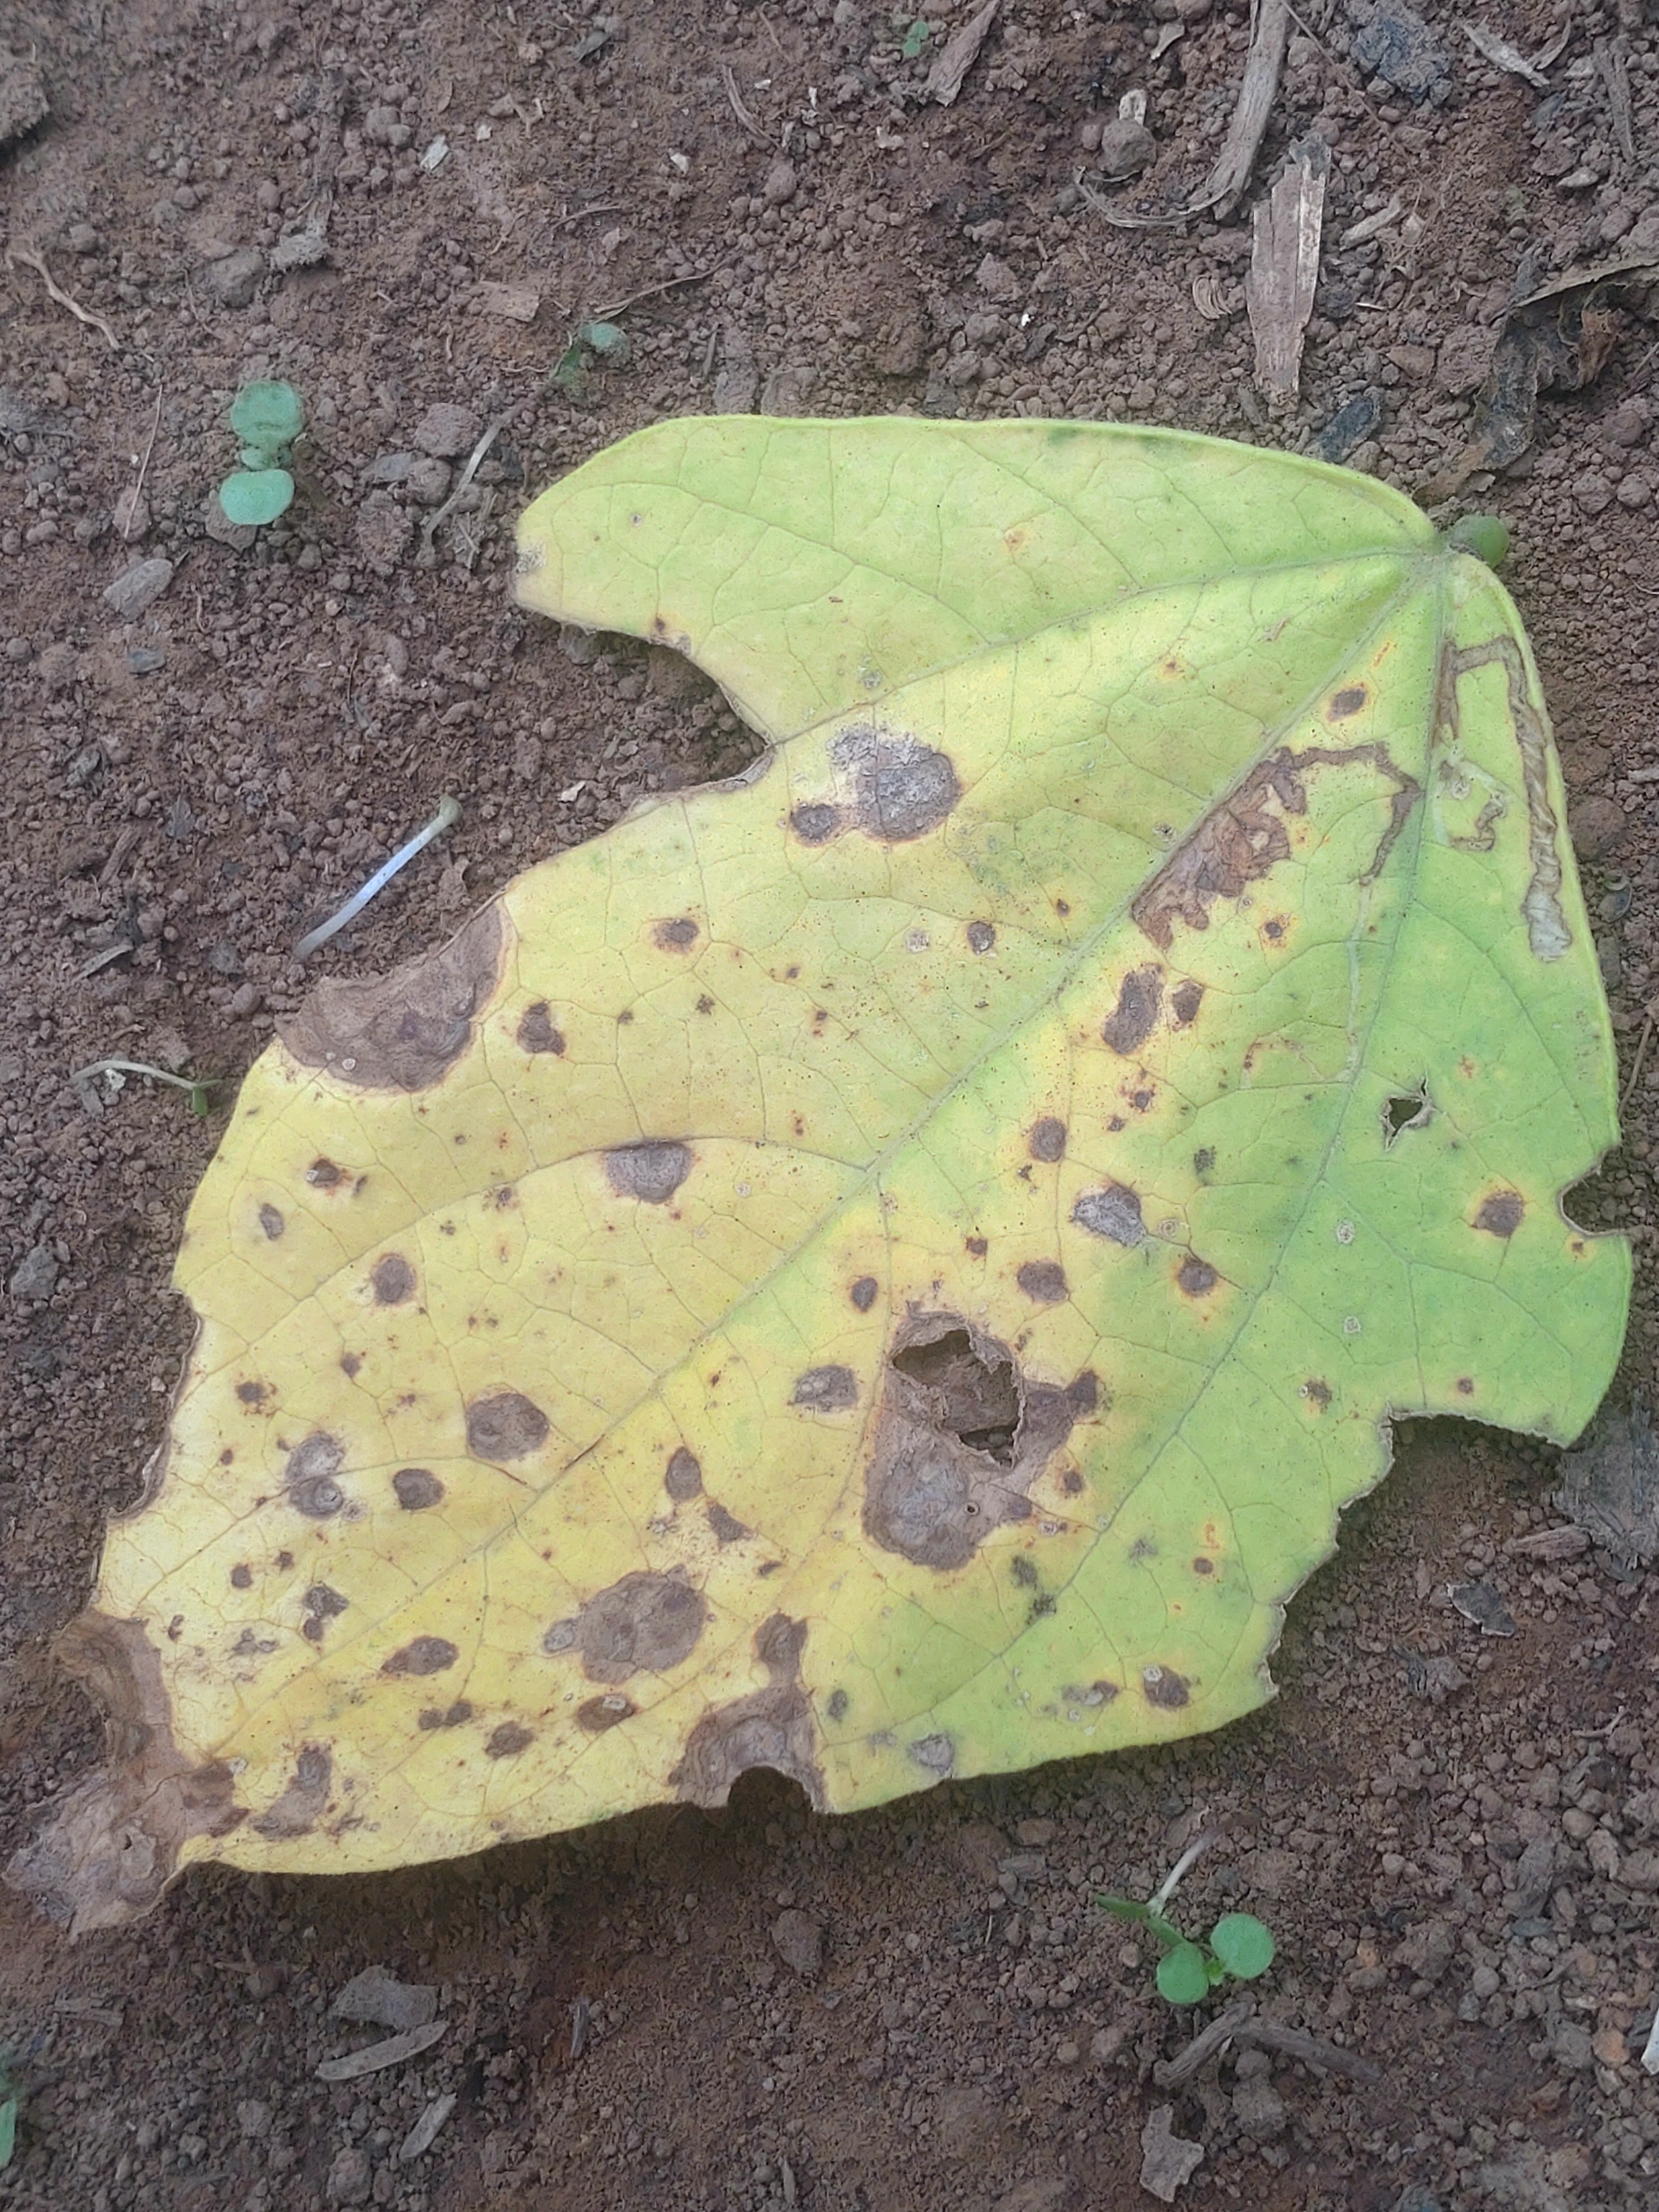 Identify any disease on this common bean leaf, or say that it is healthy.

anthracnose
